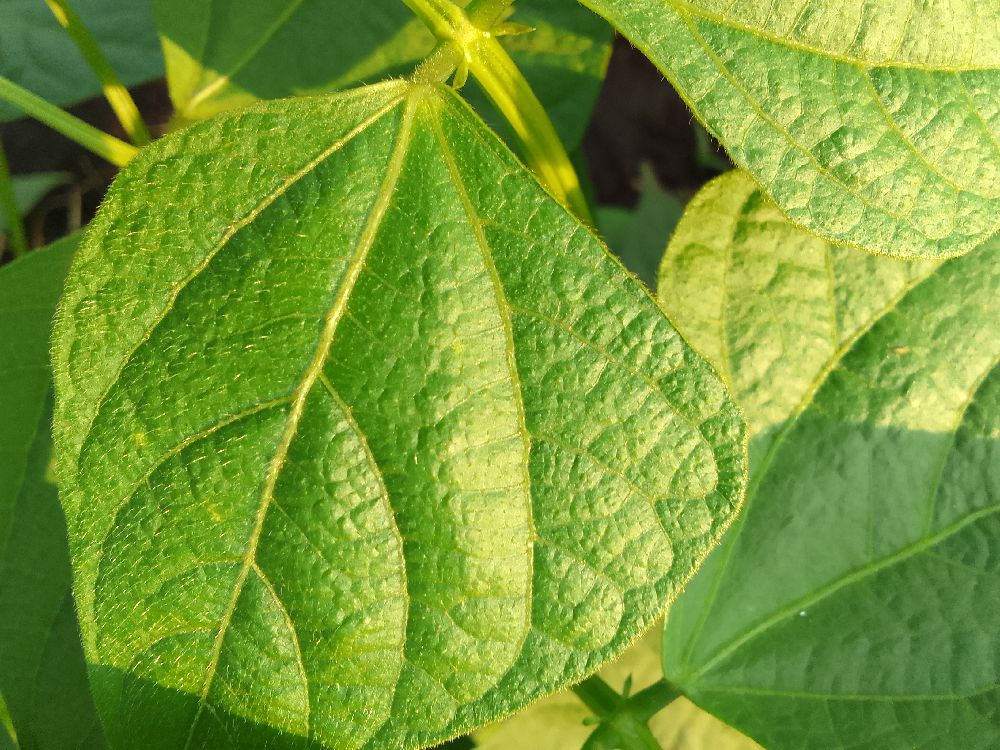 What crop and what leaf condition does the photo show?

common bean, healthy
